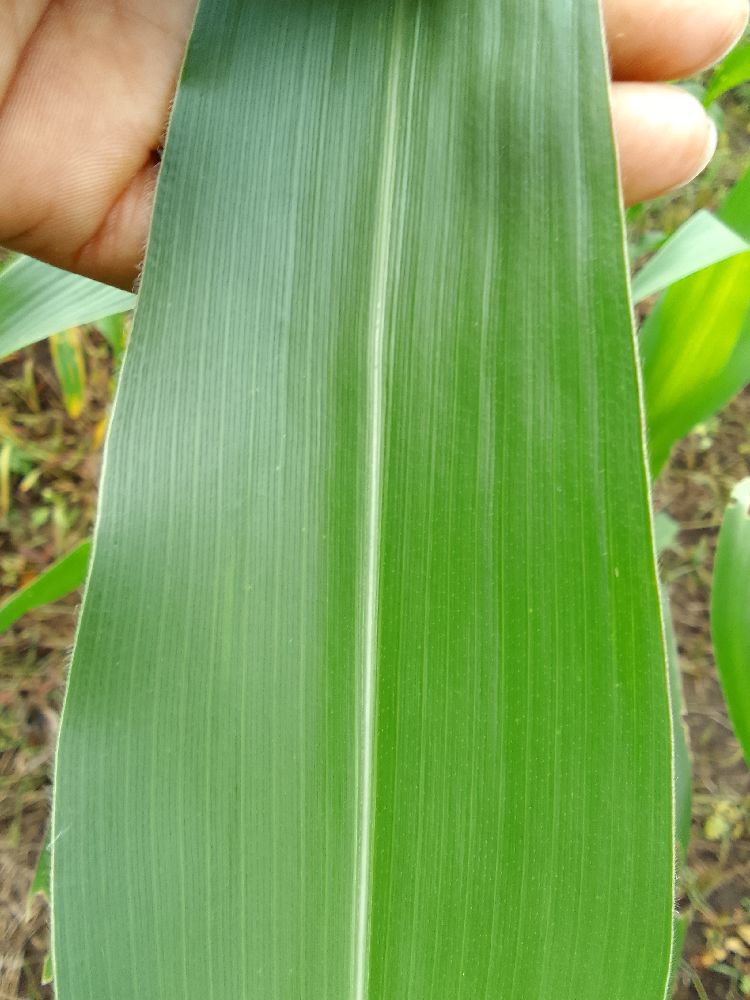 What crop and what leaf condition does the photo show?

maize, healthy
